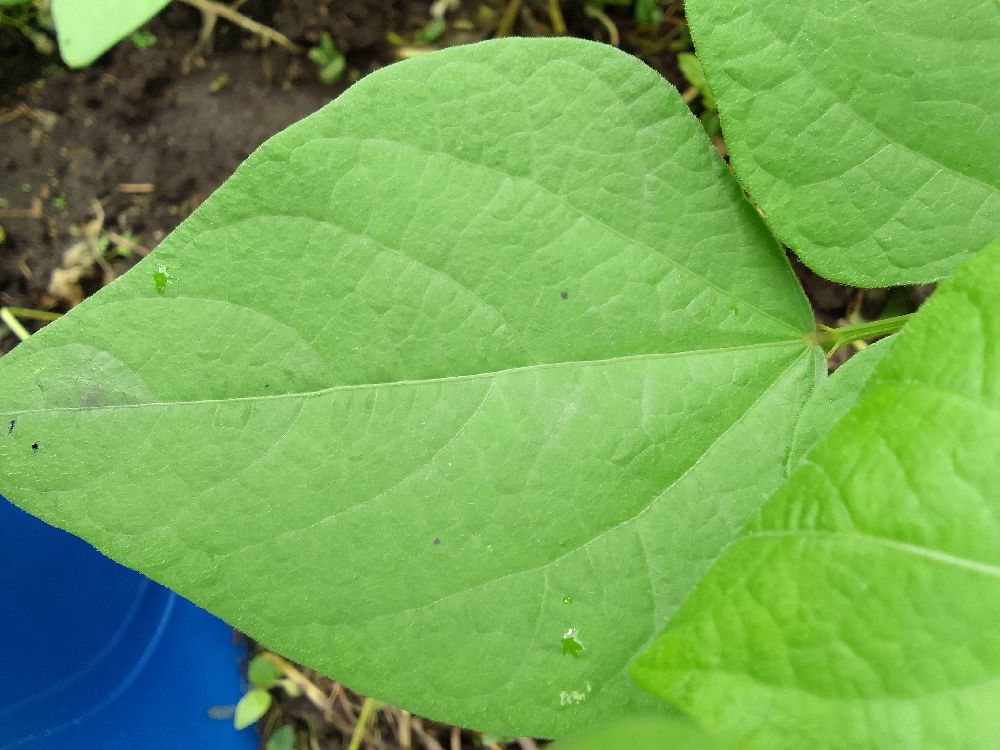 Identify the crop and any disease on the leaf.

common bean, healthy
